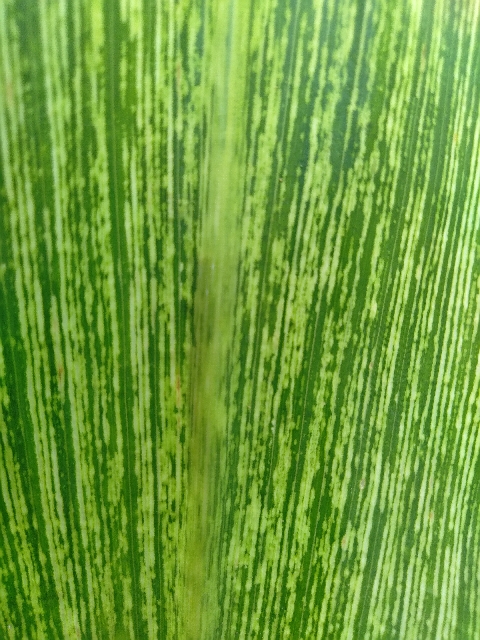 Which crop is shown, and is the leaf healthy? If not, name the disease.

maize, maize streak virus
